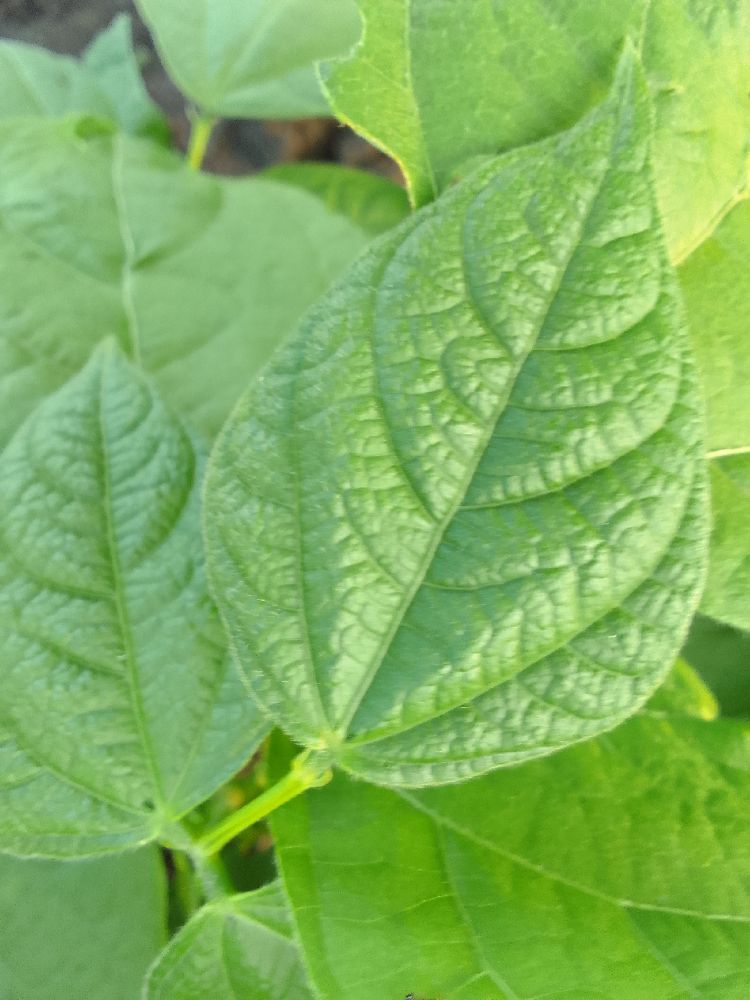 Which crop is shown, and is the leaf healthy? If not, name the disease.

common bean, healthy
